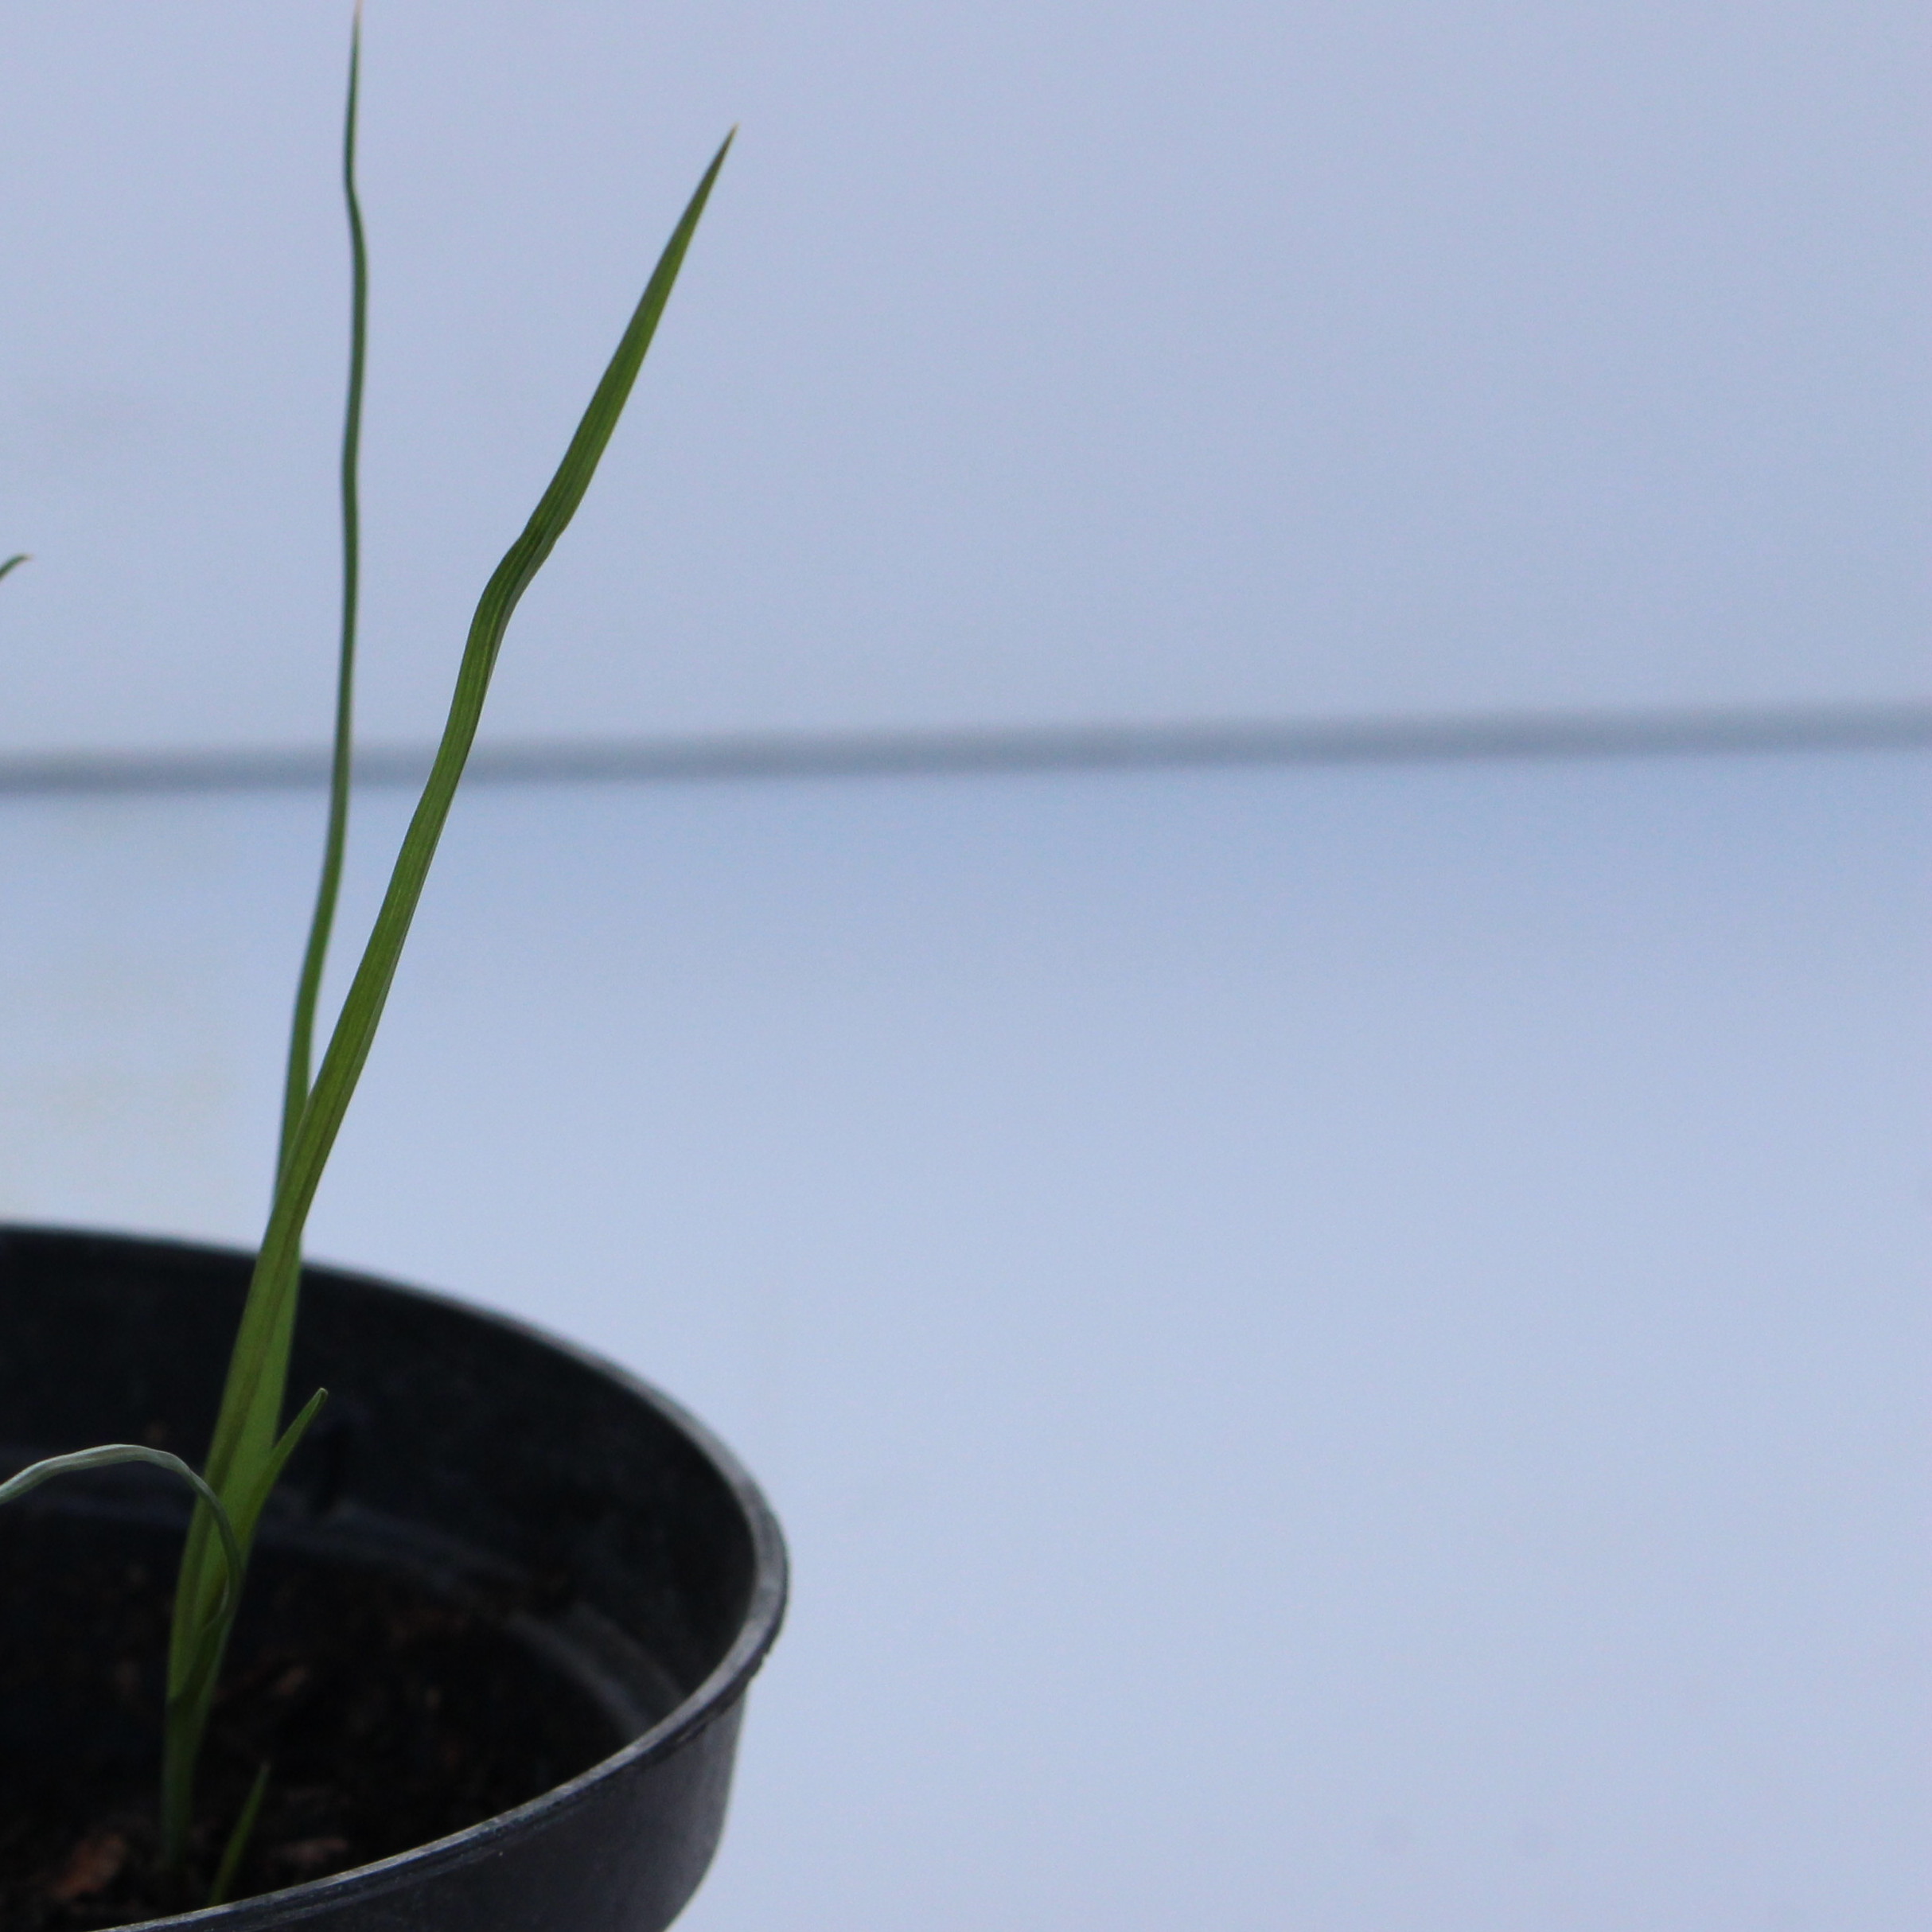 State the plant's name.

Lolium multiflorum
